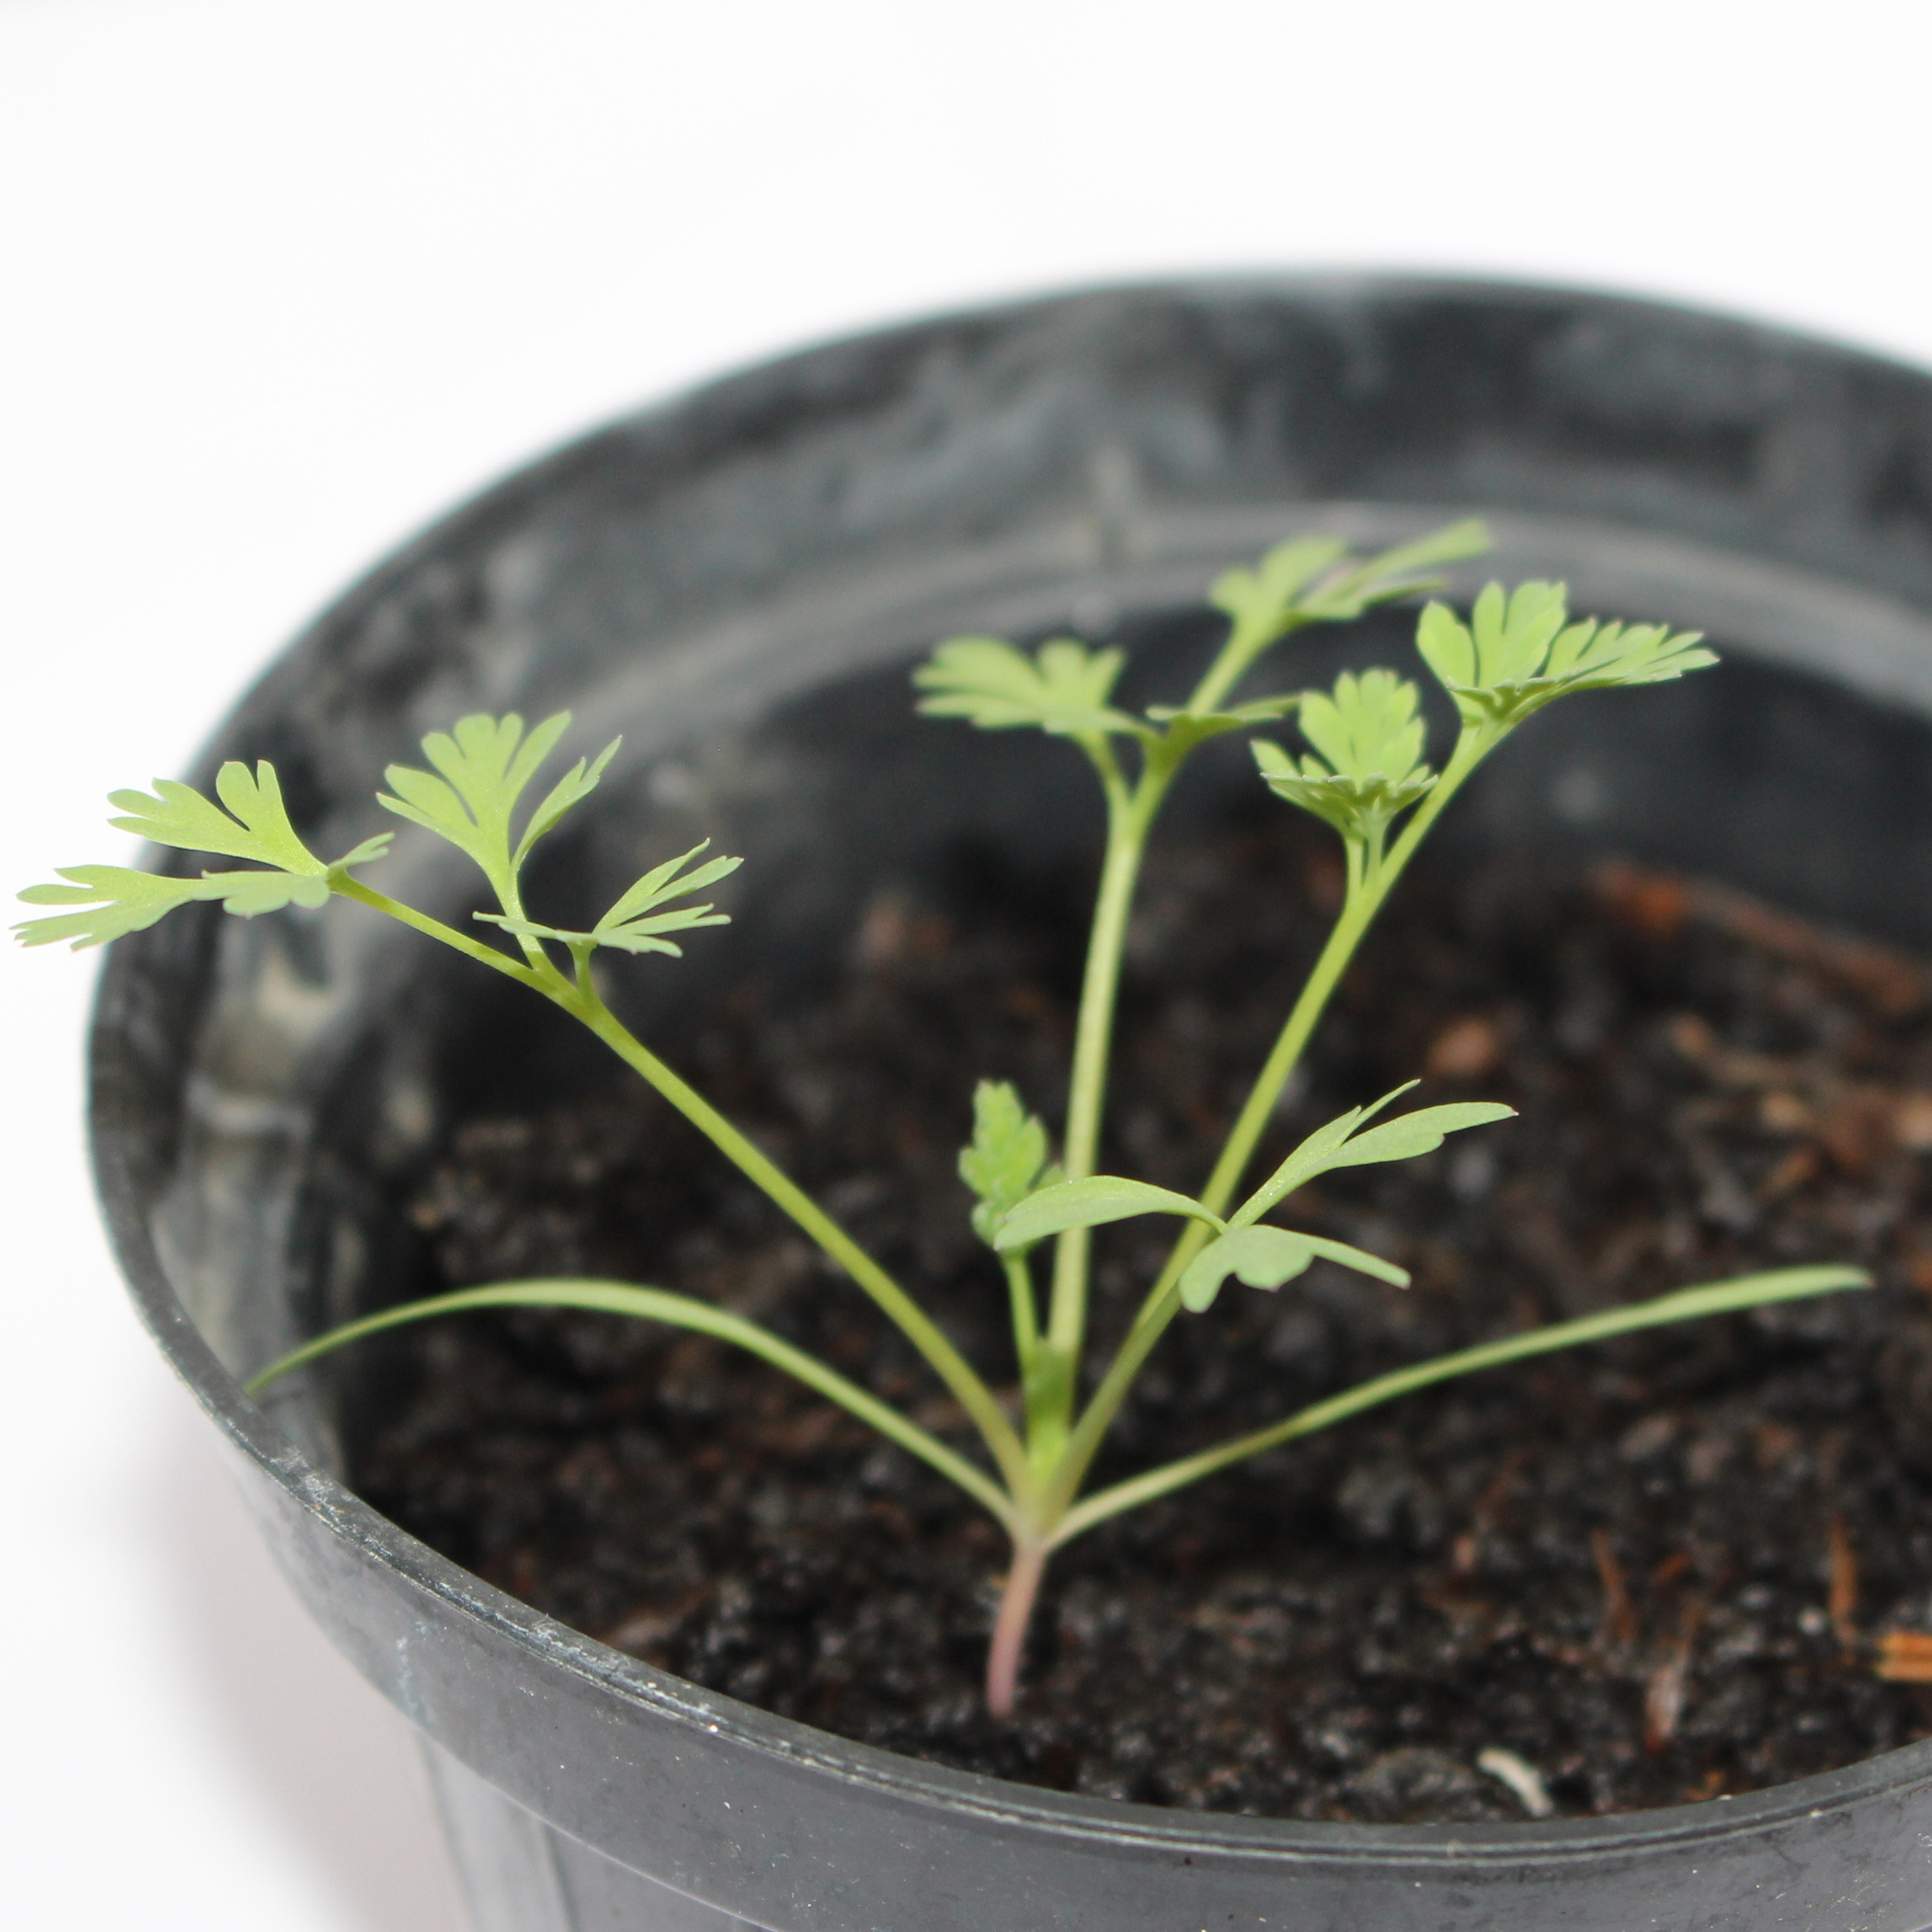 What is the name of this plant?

Fumaria officinalis
